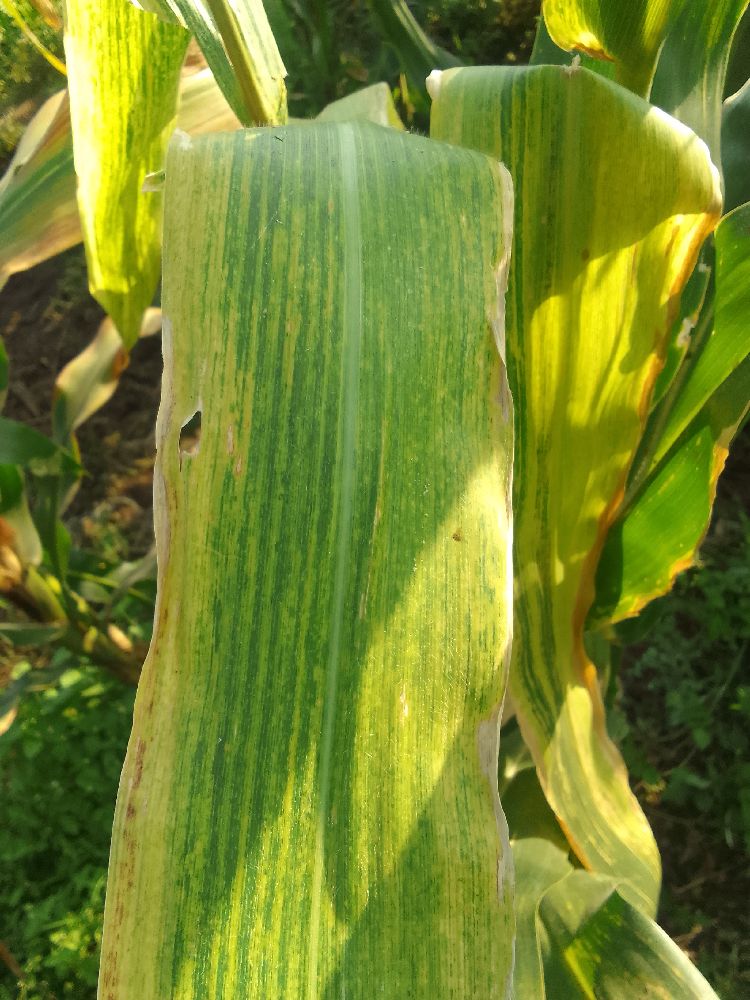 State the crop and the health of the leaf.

maize, maize lethal necrosis
